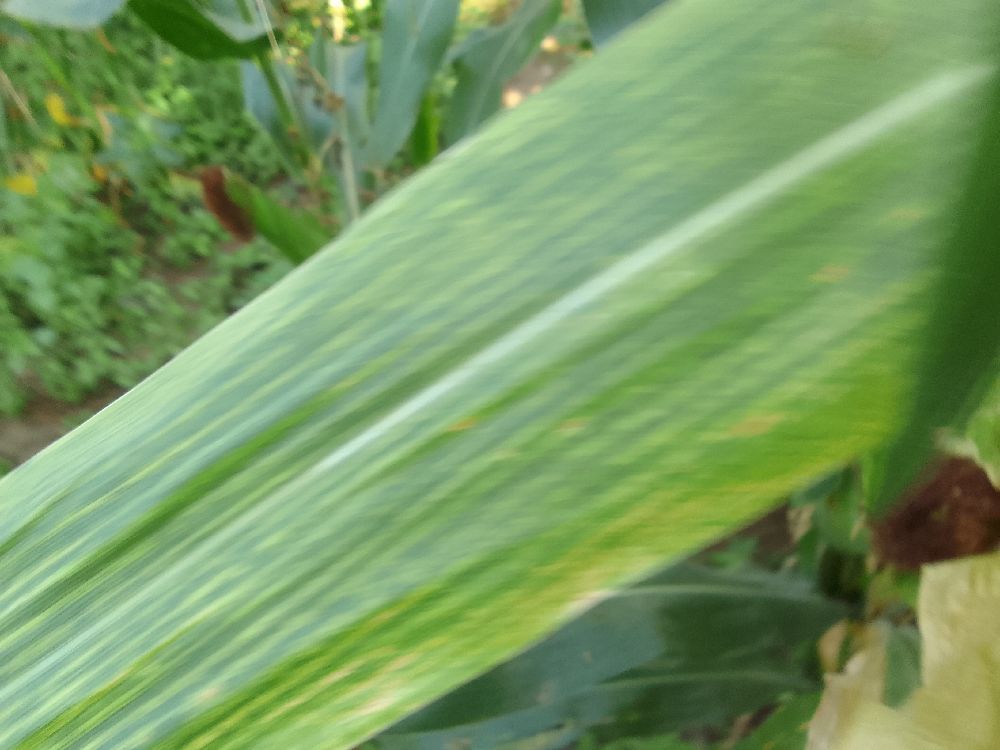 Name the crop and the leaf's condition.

maize, maize lethal necrosis
